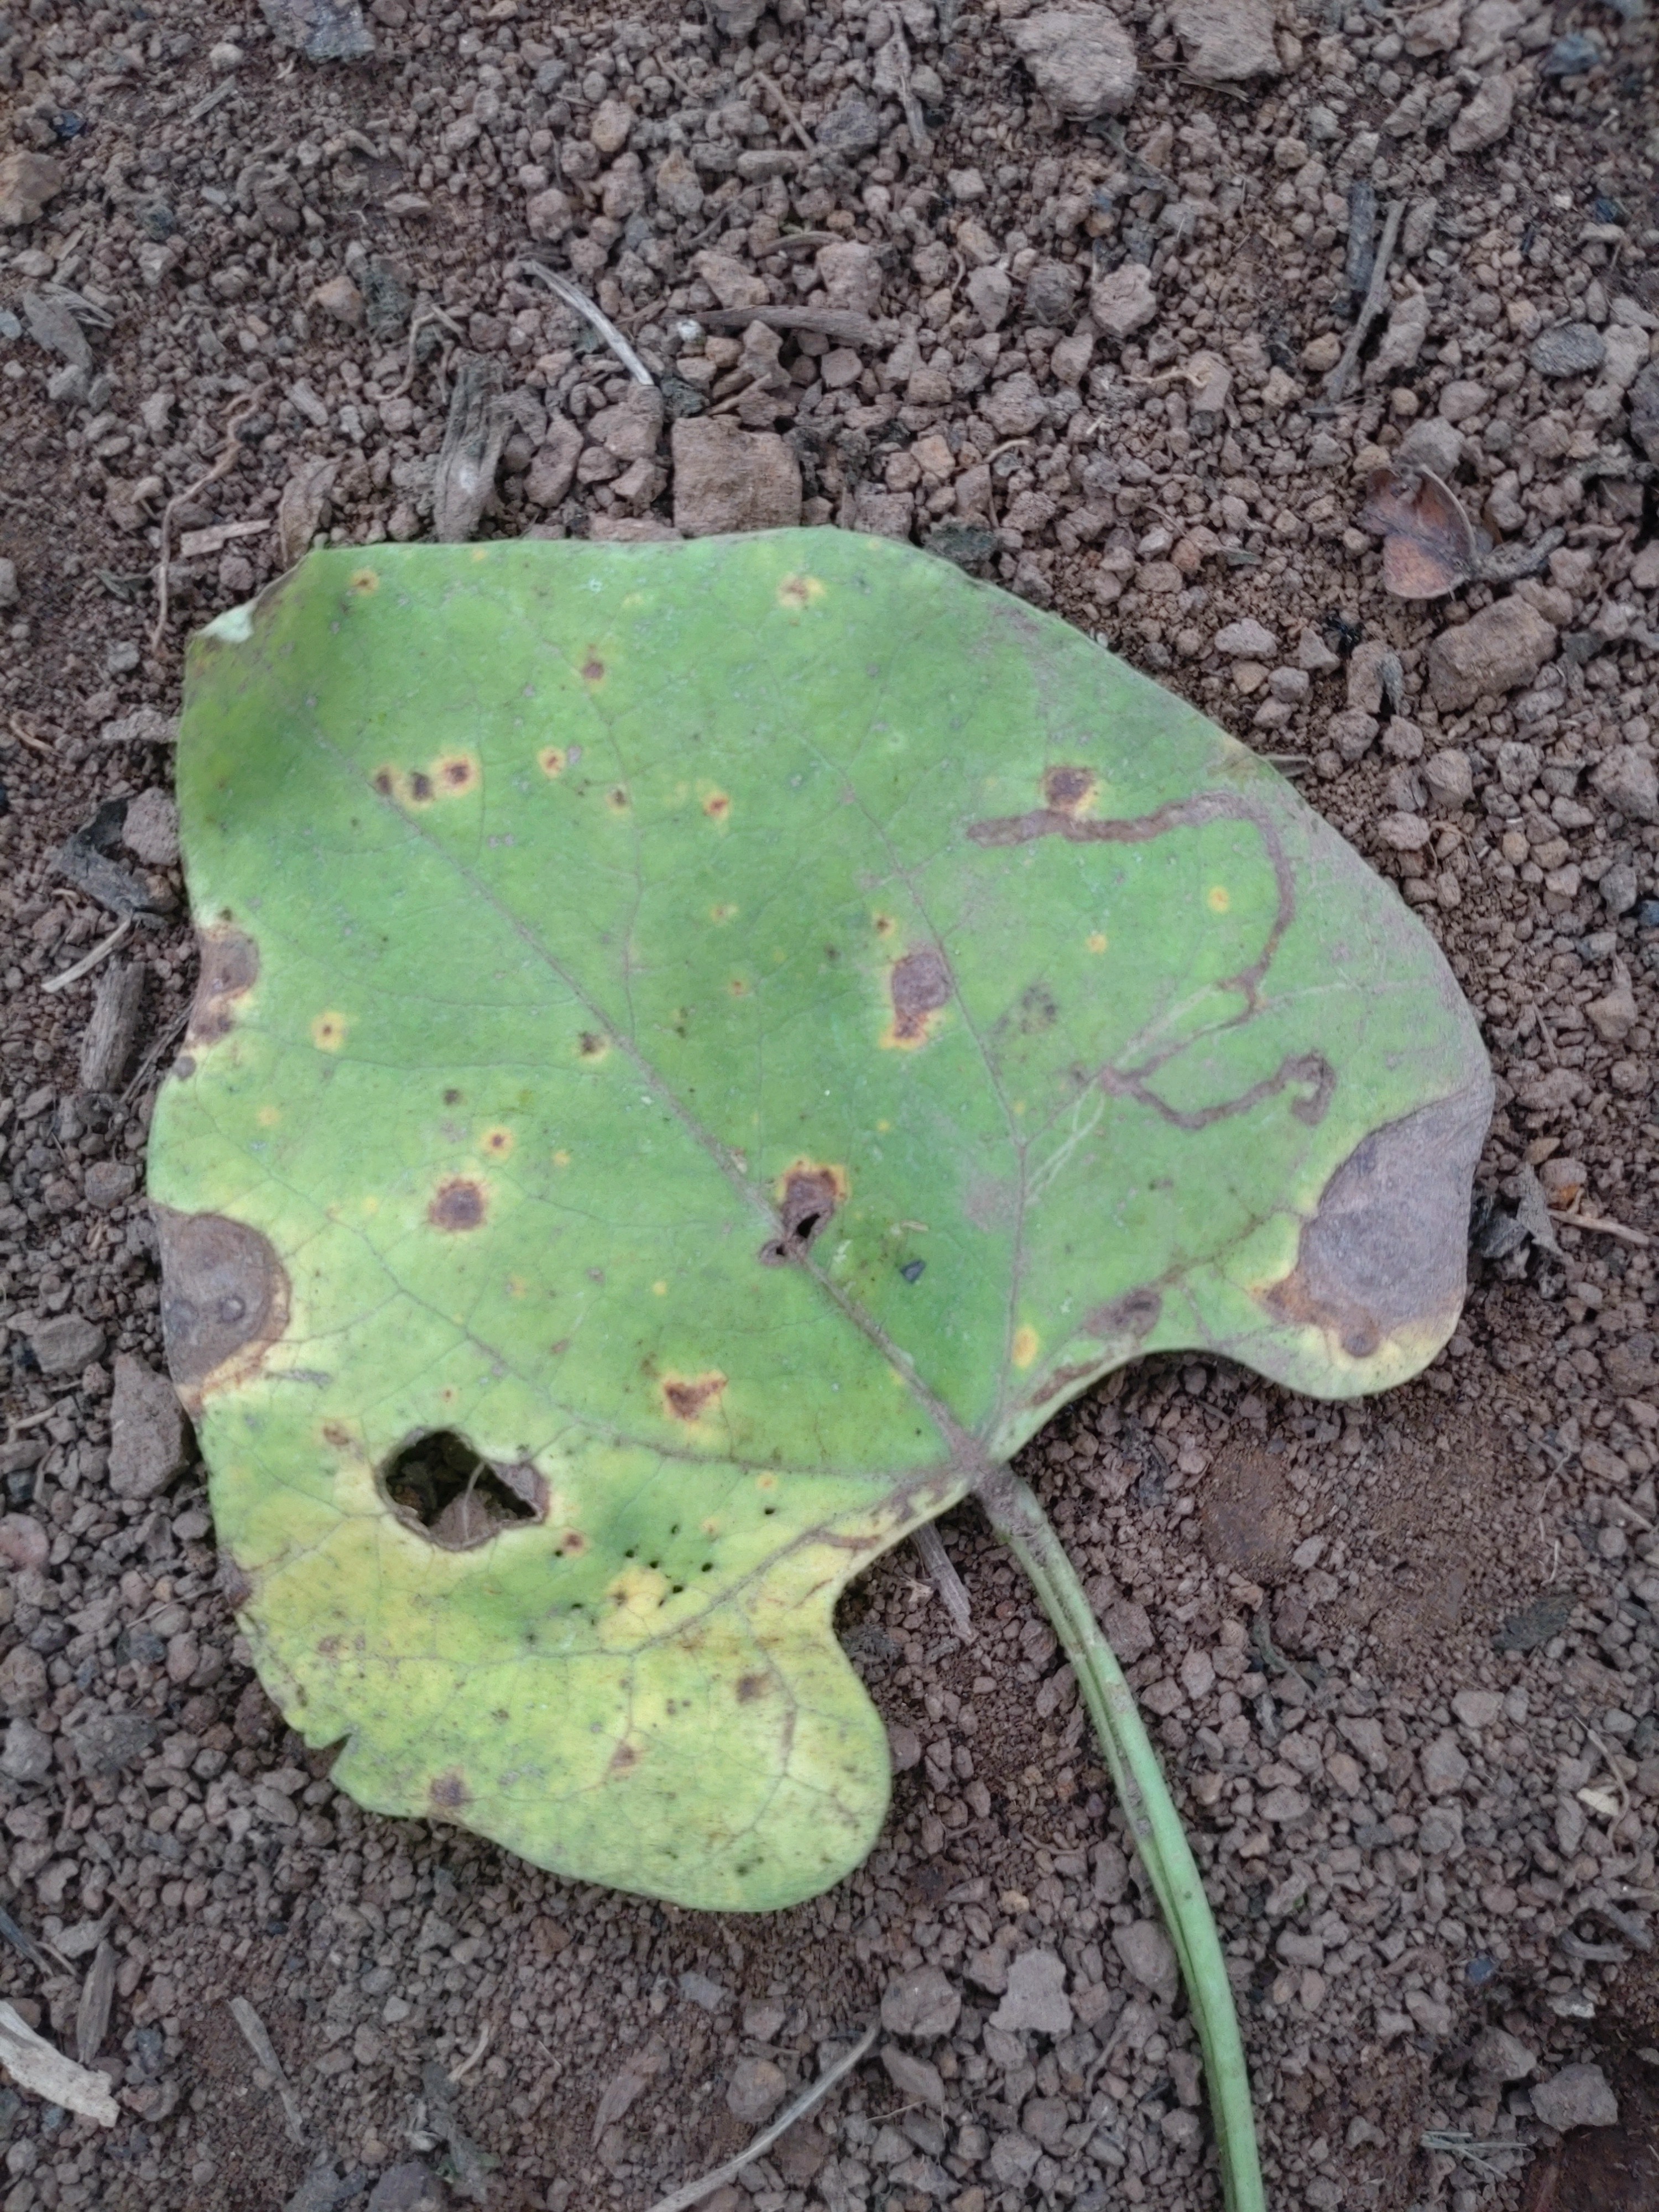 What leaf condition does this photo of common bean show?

rust
